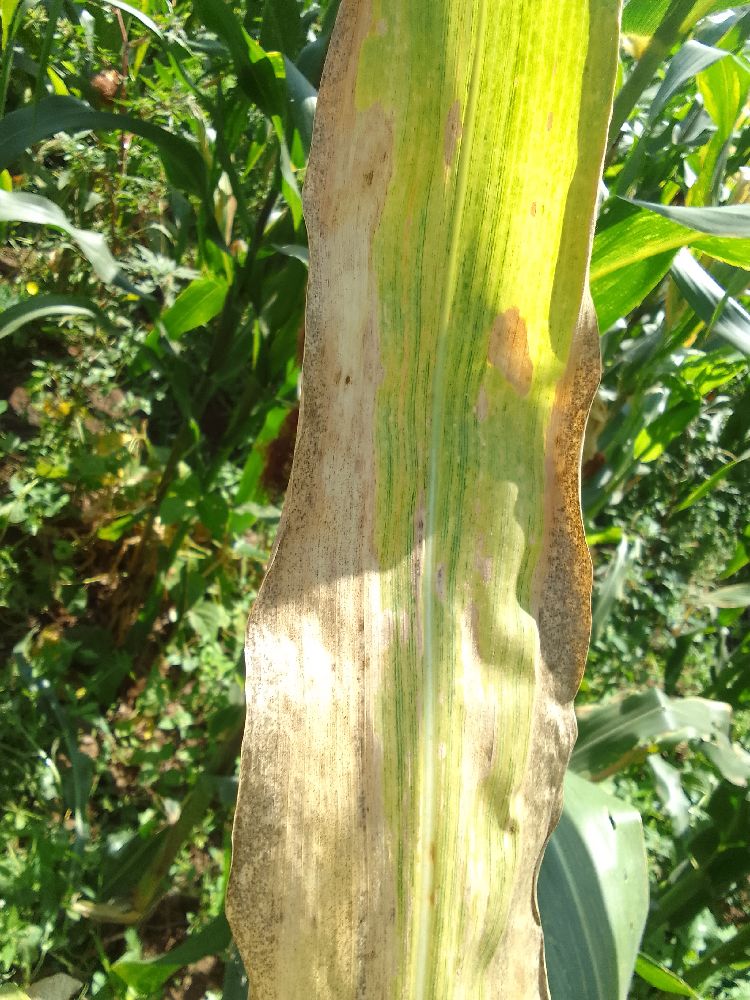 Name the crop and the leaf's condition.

maize, maize lethal necrosis
